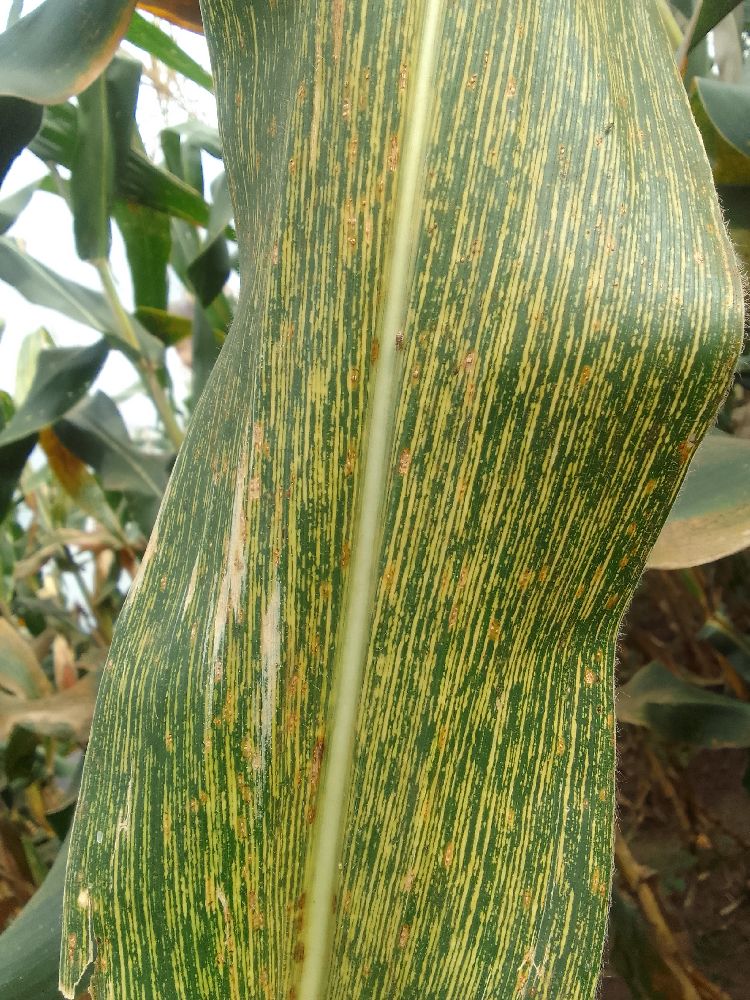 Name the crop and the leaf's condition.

maize, maize streak virus
